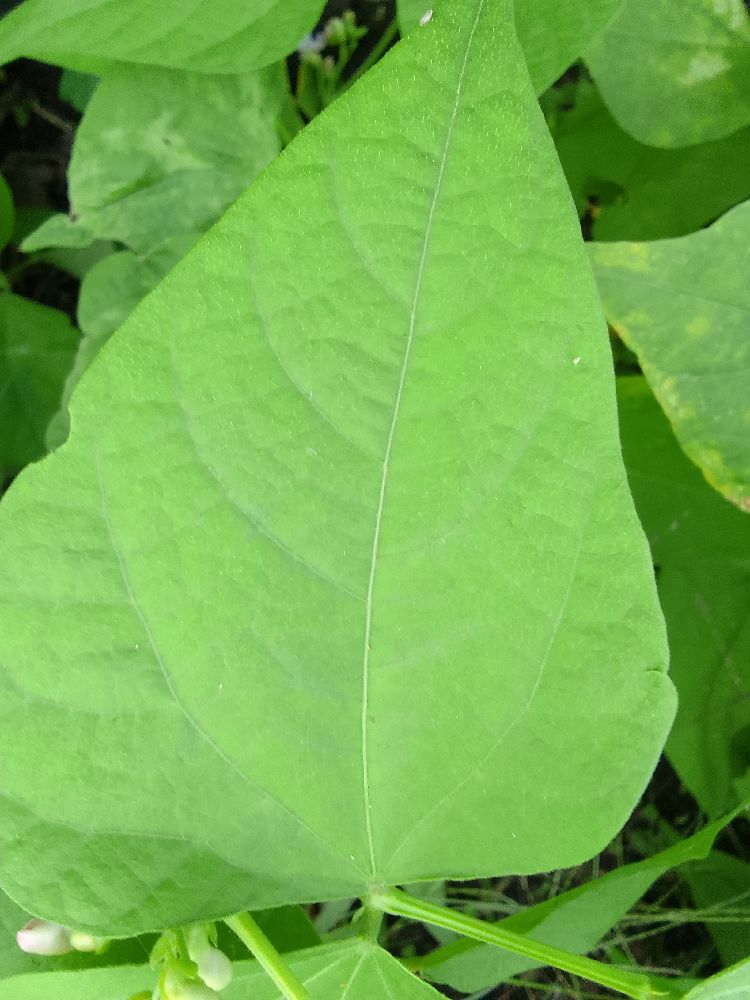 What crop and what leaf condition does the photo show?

common bean, healthy
